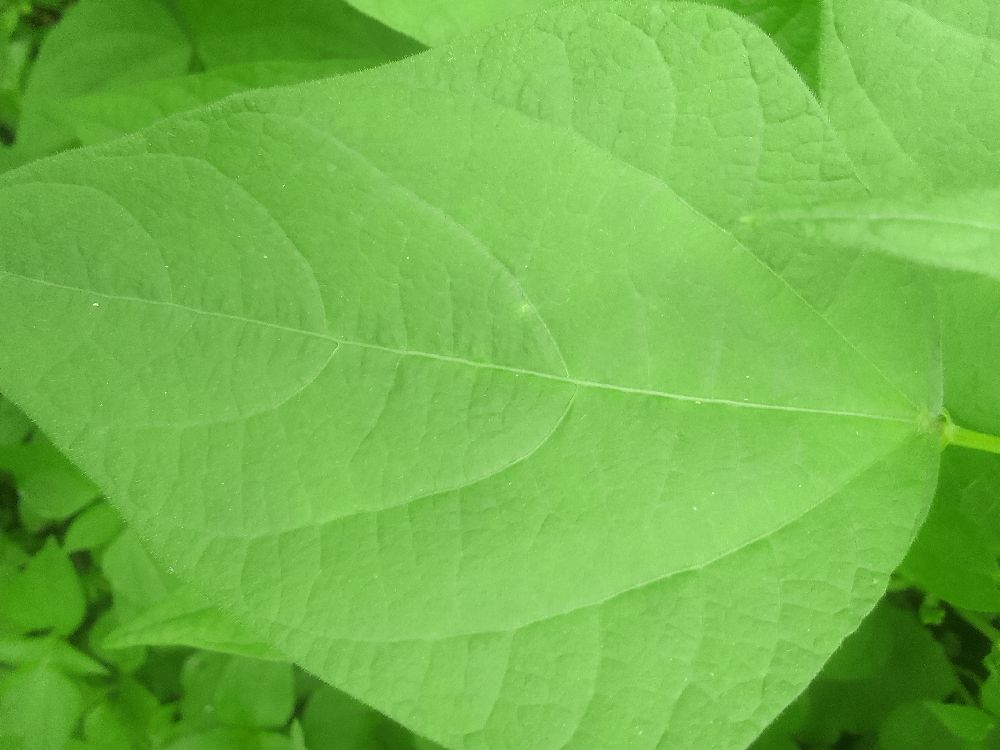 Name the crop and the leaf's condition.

common bean, healthy
